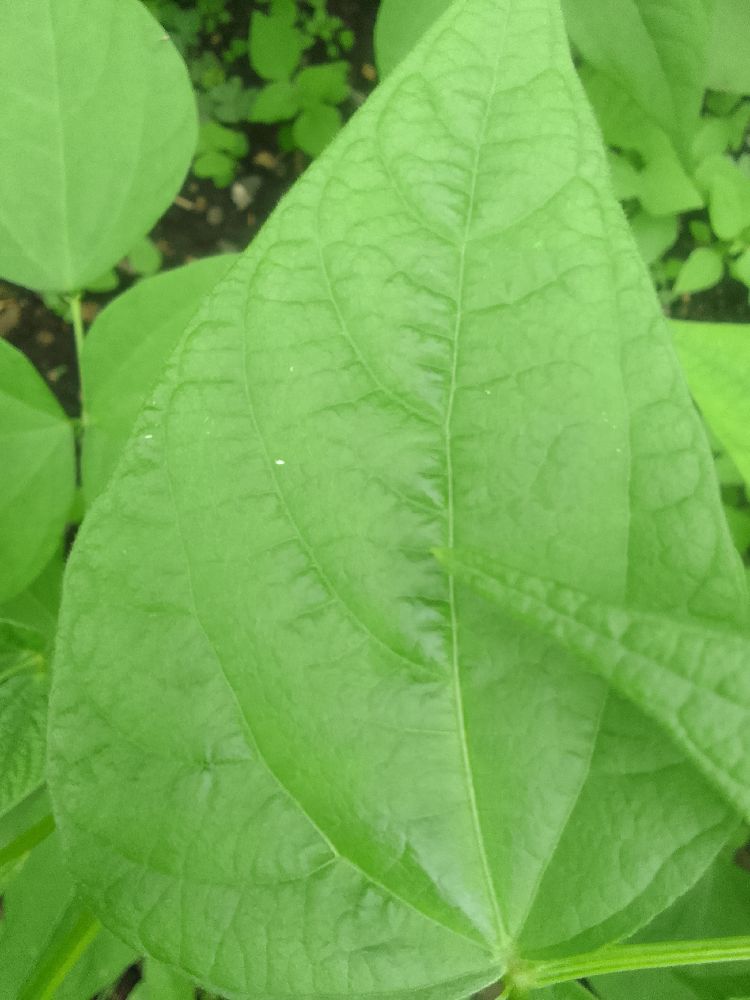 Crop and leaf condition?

common bean, healthy
